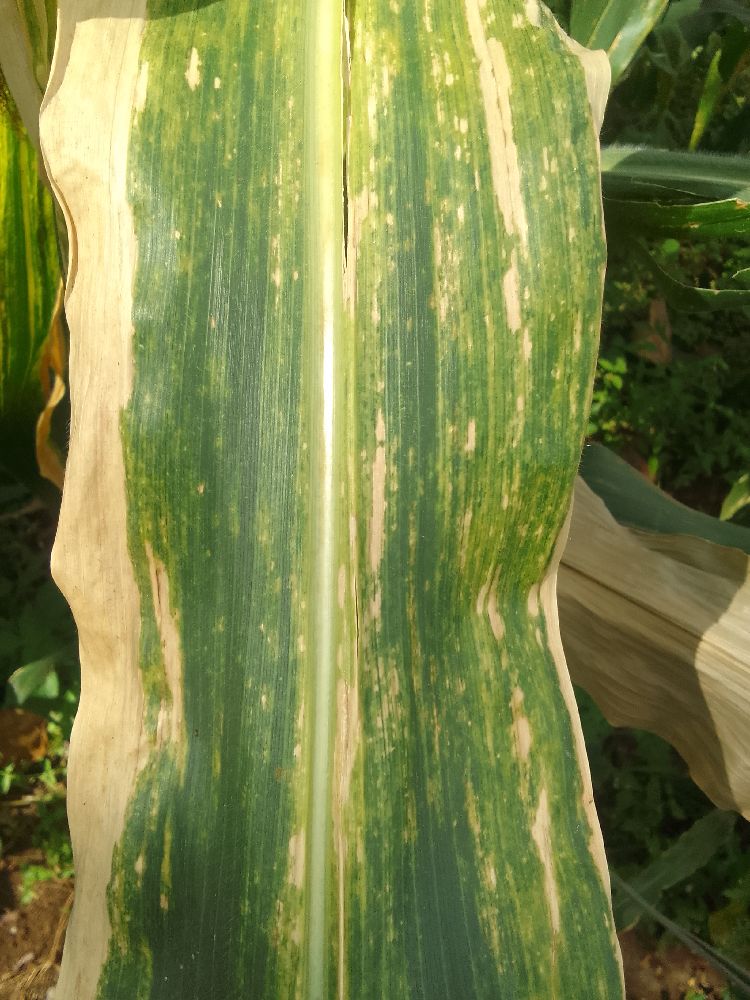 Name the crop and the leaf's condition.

maize, maize lethal necrosis
